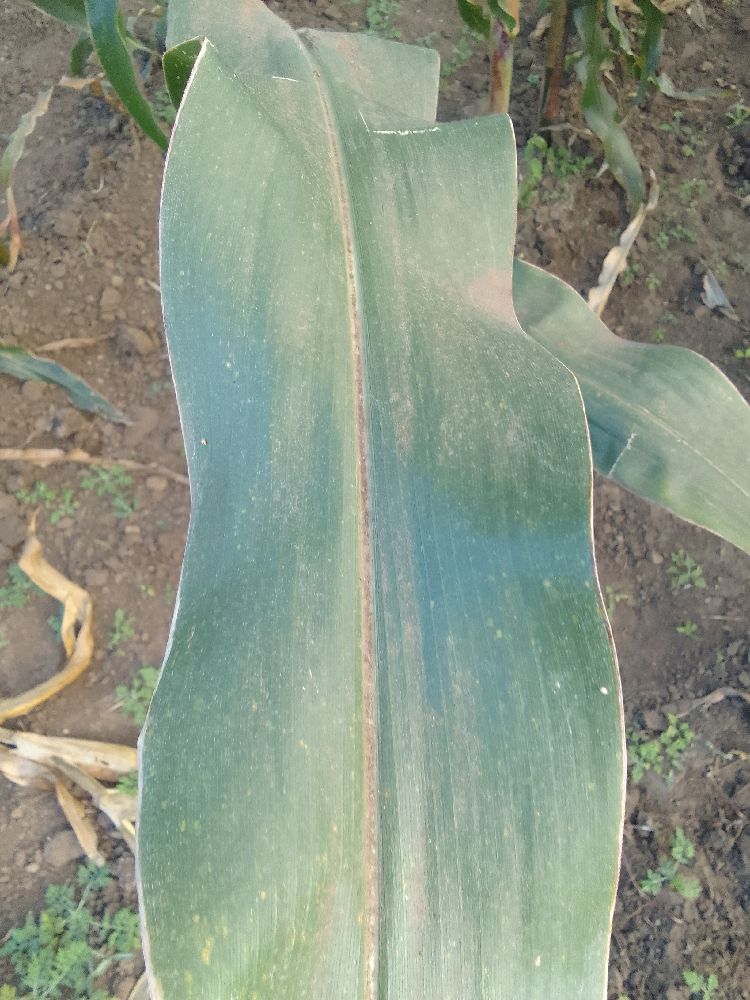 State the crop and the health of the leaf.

maize, healthy
